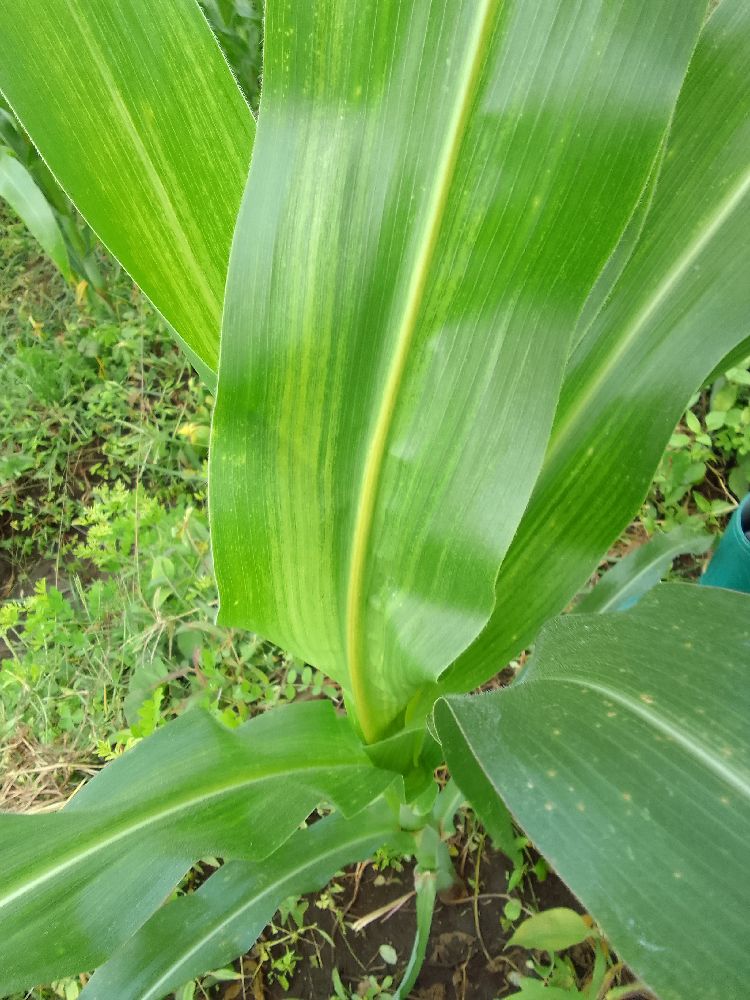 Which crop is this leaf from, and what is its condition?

maize, maize lethal necrosis
